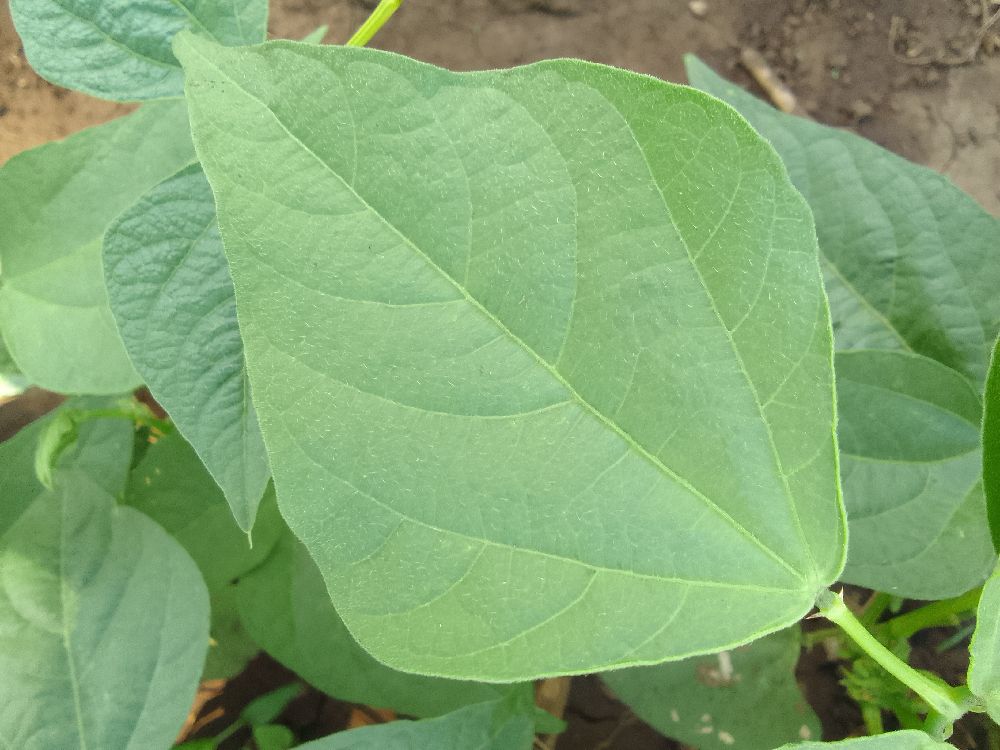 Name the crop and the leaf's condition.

common bean, healthy
